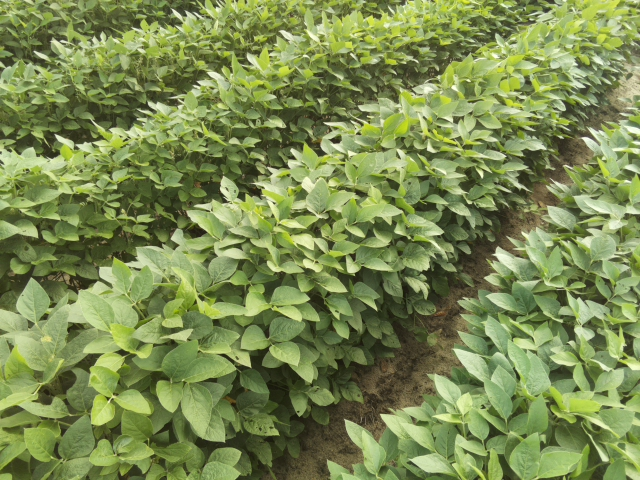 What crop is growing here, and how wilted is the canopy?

soybean, leaves with no wilting
